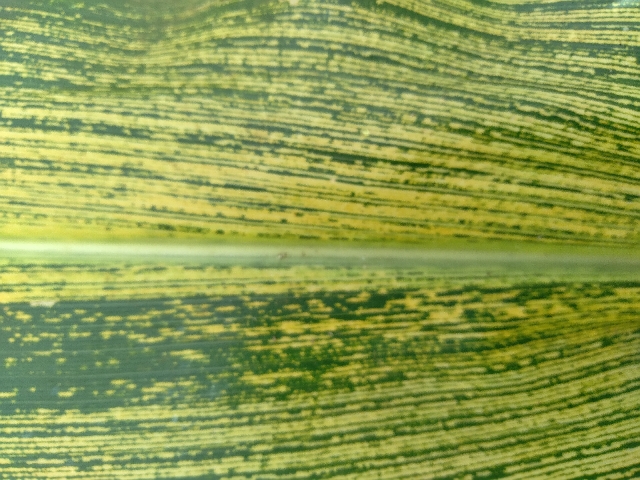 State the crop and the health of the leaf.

maize, maize streak virus
